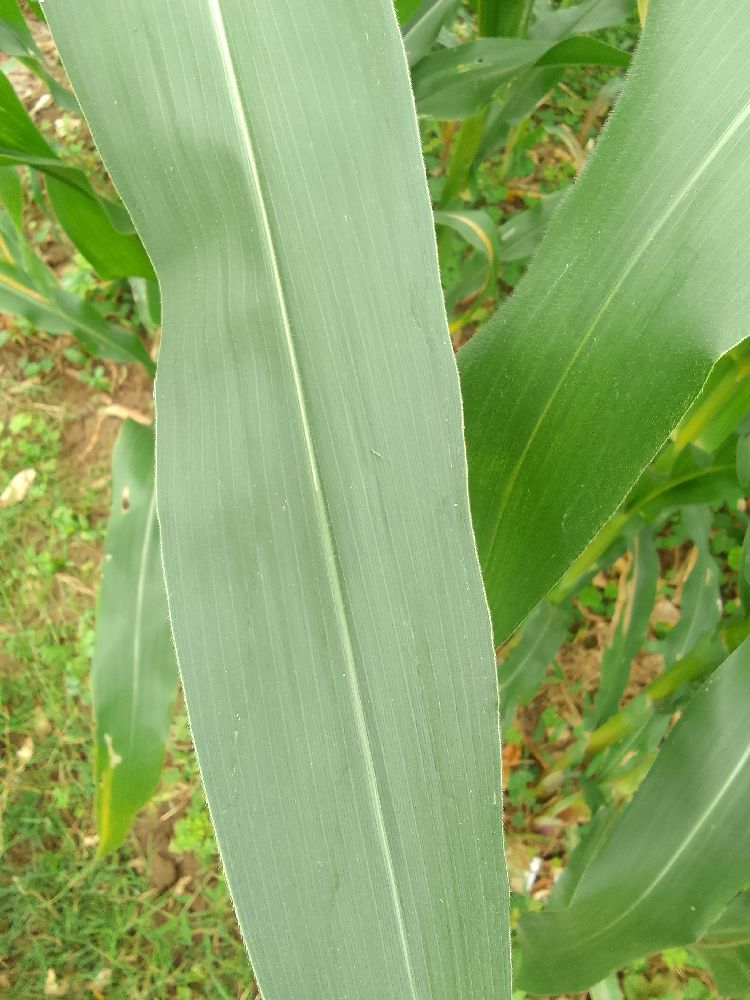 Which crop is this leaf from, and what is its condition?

maize, healthy
